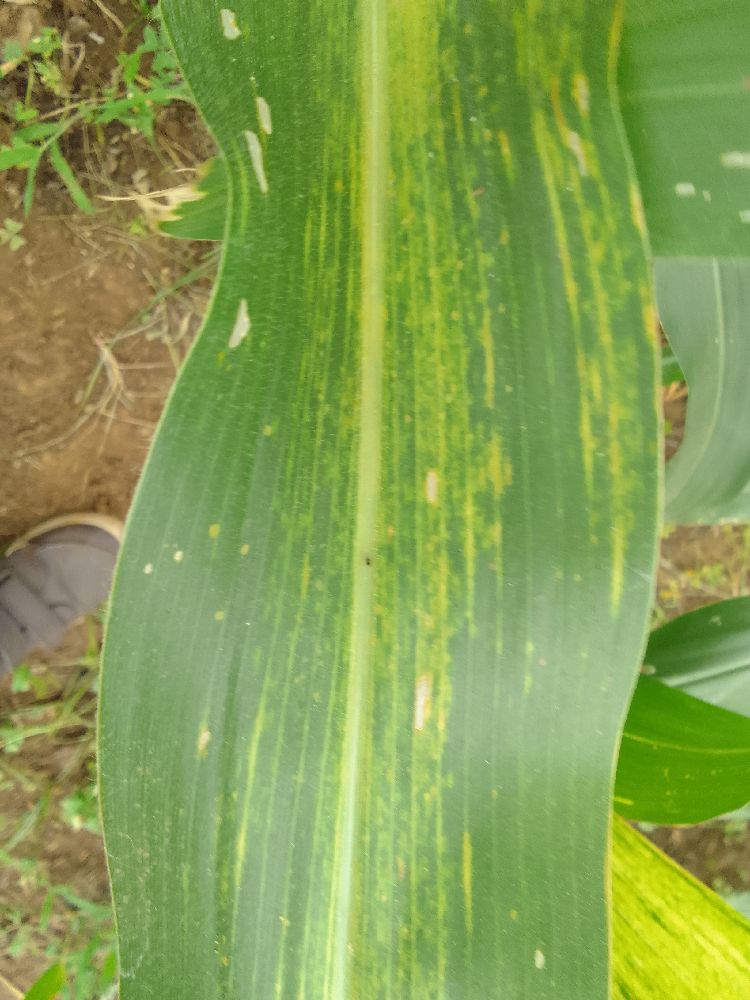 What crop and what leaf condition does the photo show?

maize, maize lethal necrosis
